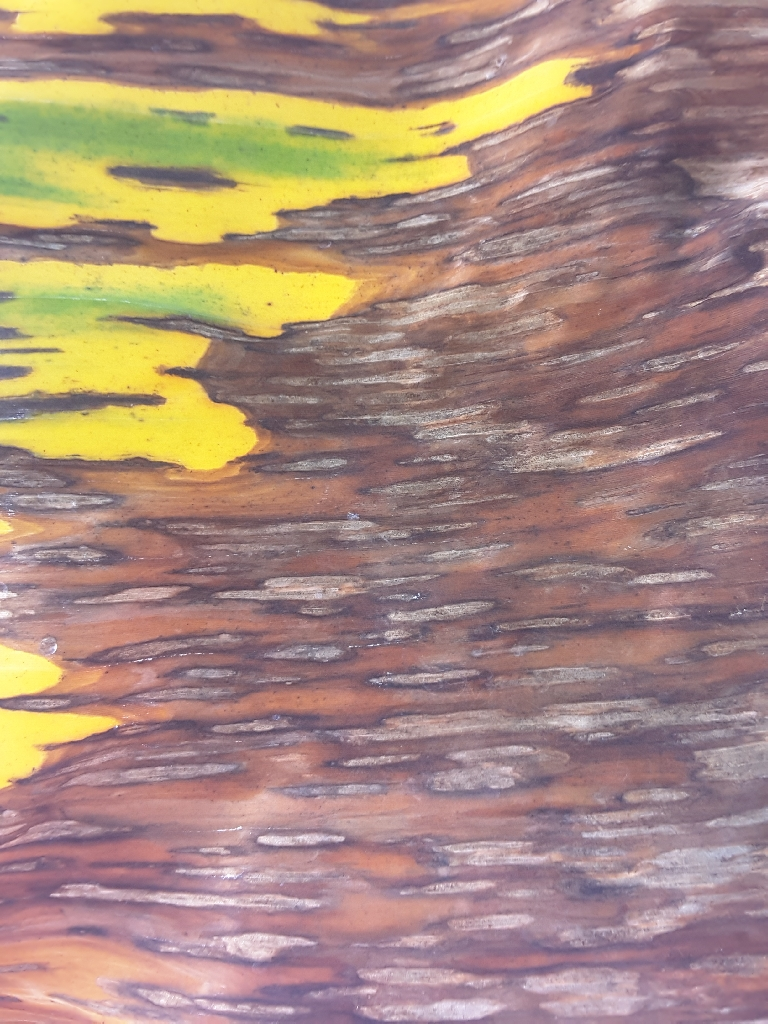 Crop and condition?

banana, black sigatoka
